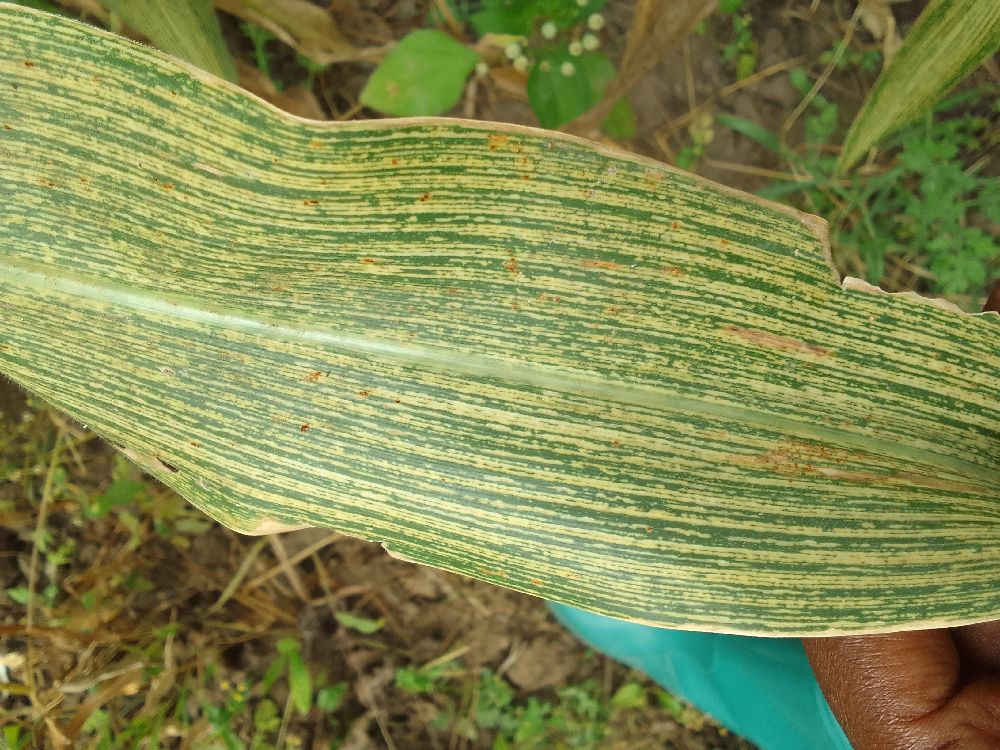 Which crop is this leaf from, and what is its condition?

maize, maize streak virus
